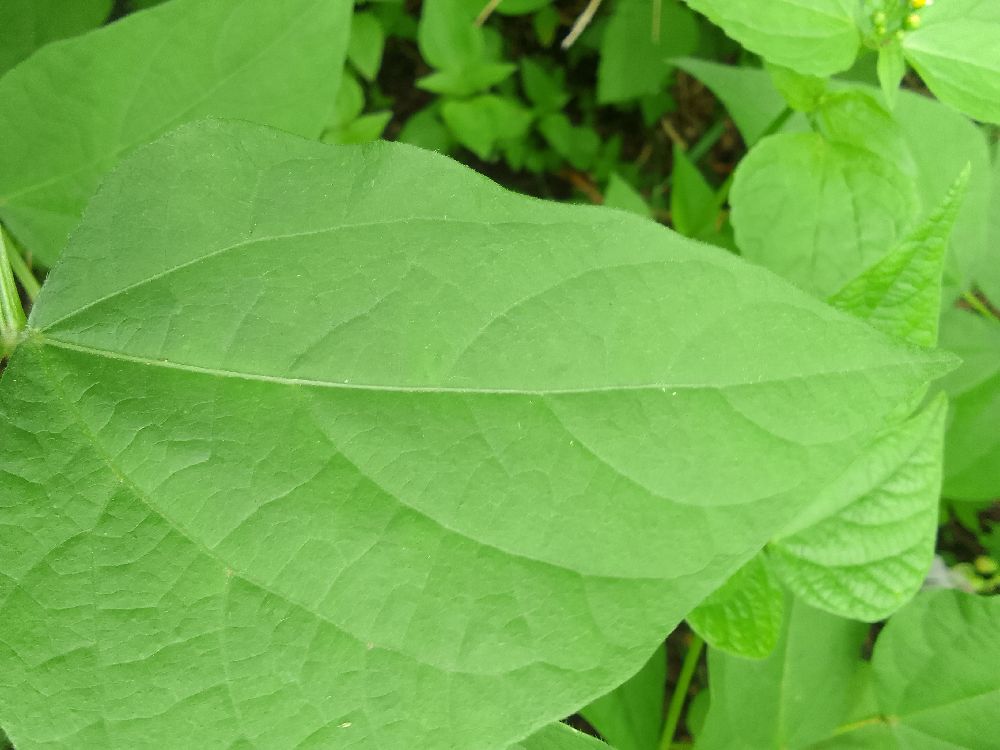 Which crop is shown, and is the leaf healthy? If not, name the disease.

common bean, healthy
